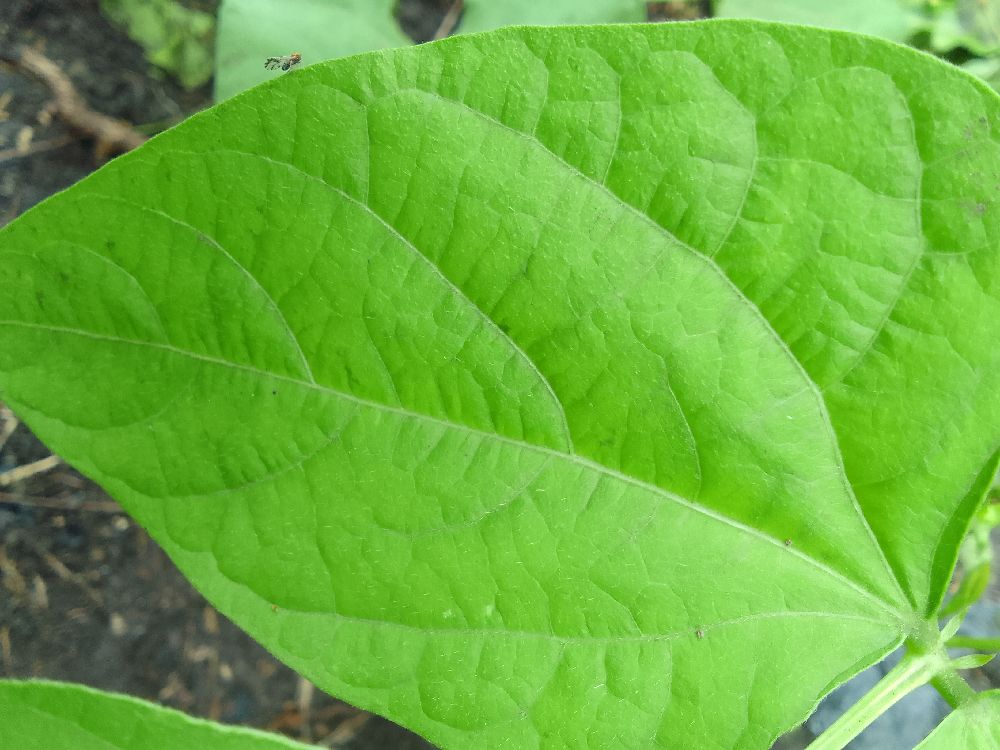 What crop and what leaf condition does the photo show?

common bean, healthy
